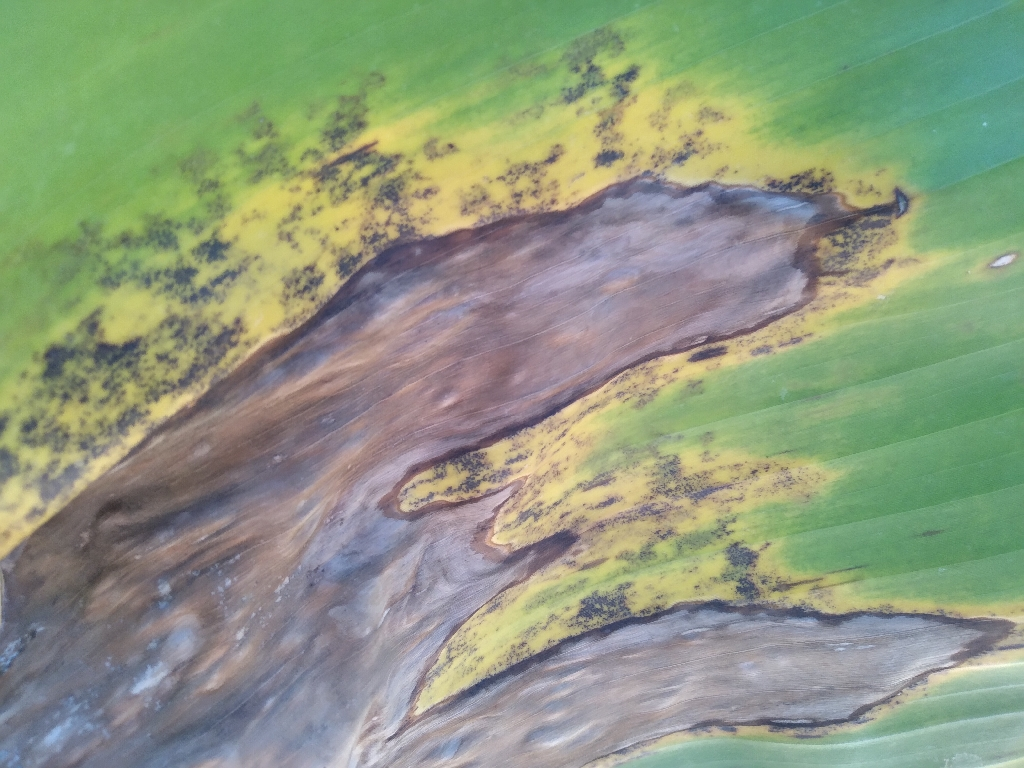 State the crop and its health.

banana, black sigatoka
